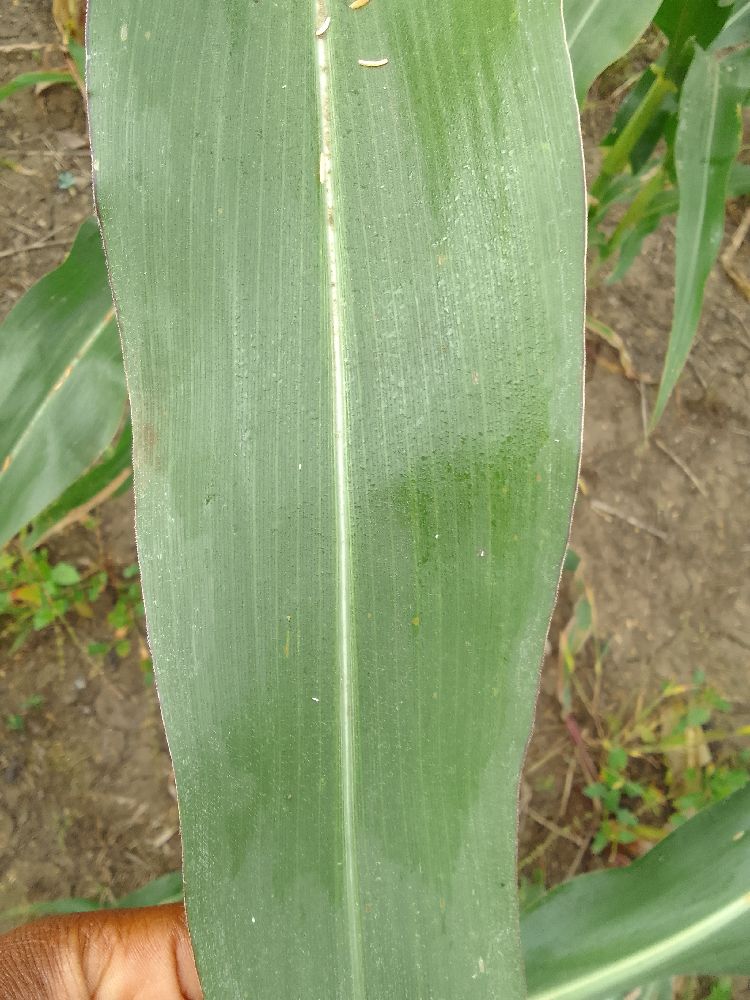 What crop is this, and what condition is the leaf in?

maize, healthy
